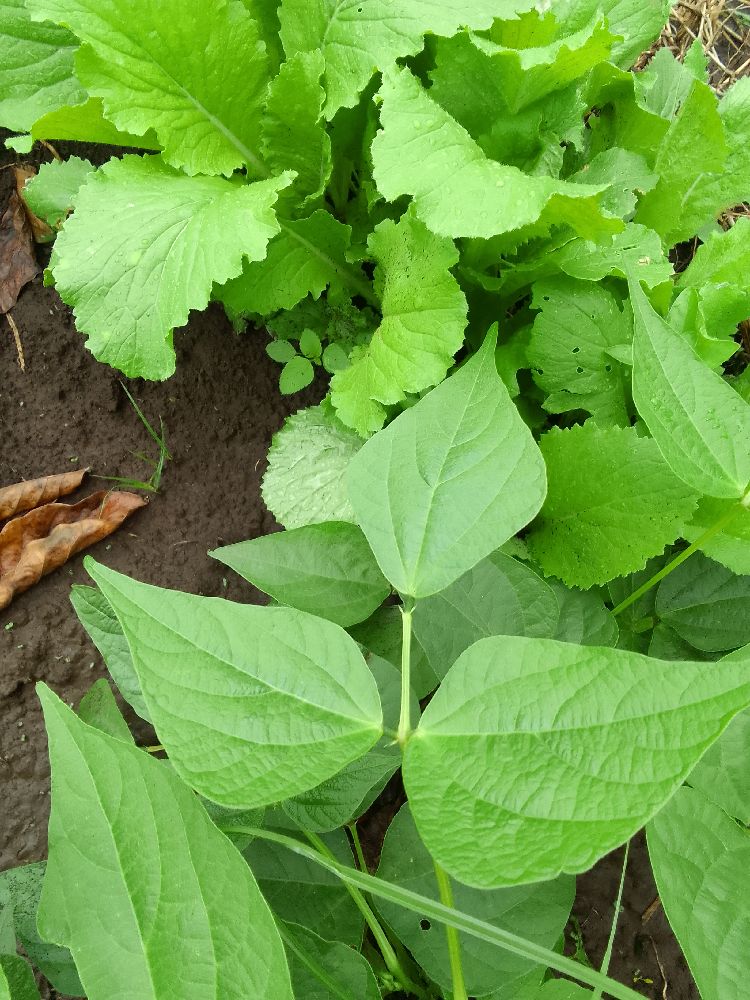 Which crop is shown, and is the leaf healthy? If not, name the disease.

common bean, healthy
